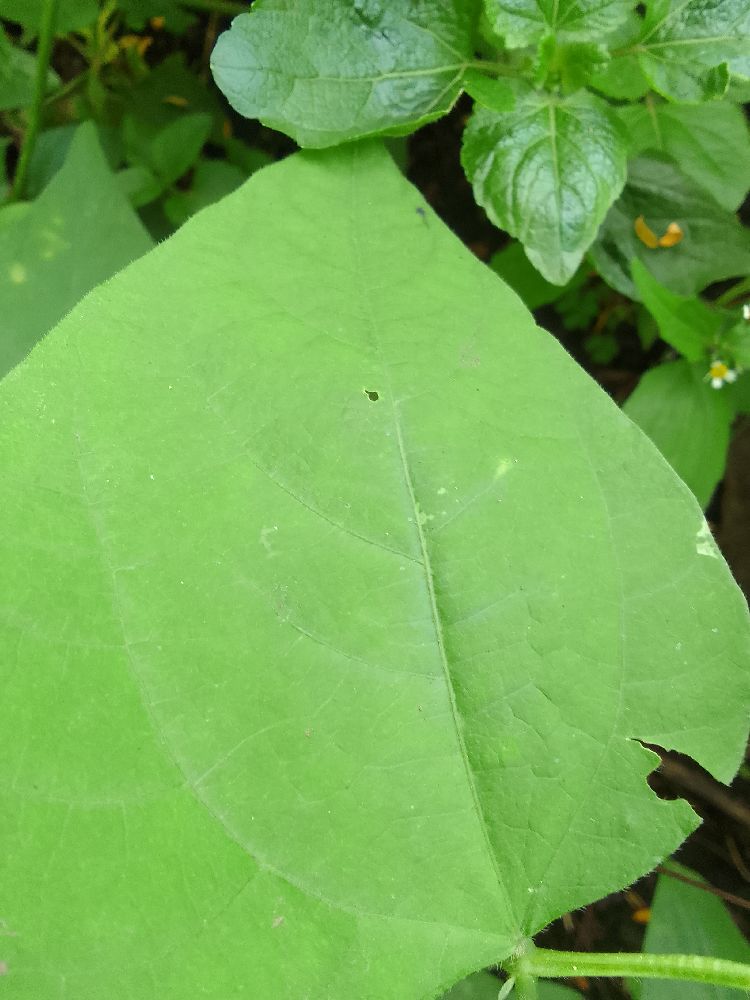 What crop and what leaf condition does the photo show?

common bean, healthy
